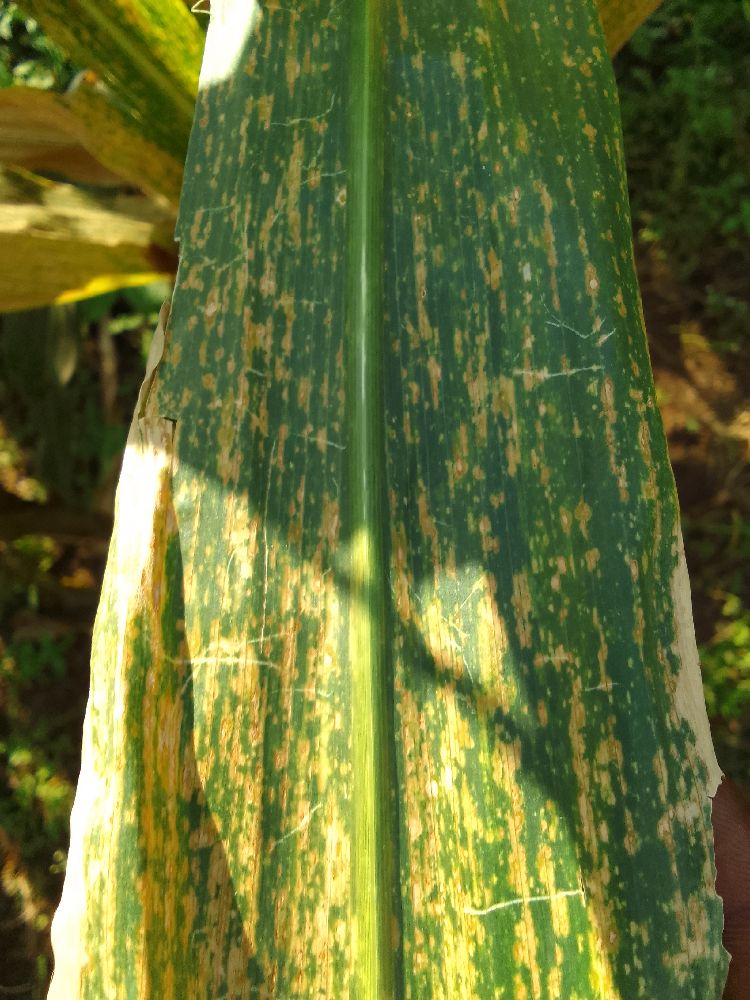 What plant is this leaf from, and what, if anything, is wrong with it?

maize, maize lethal necrosis
